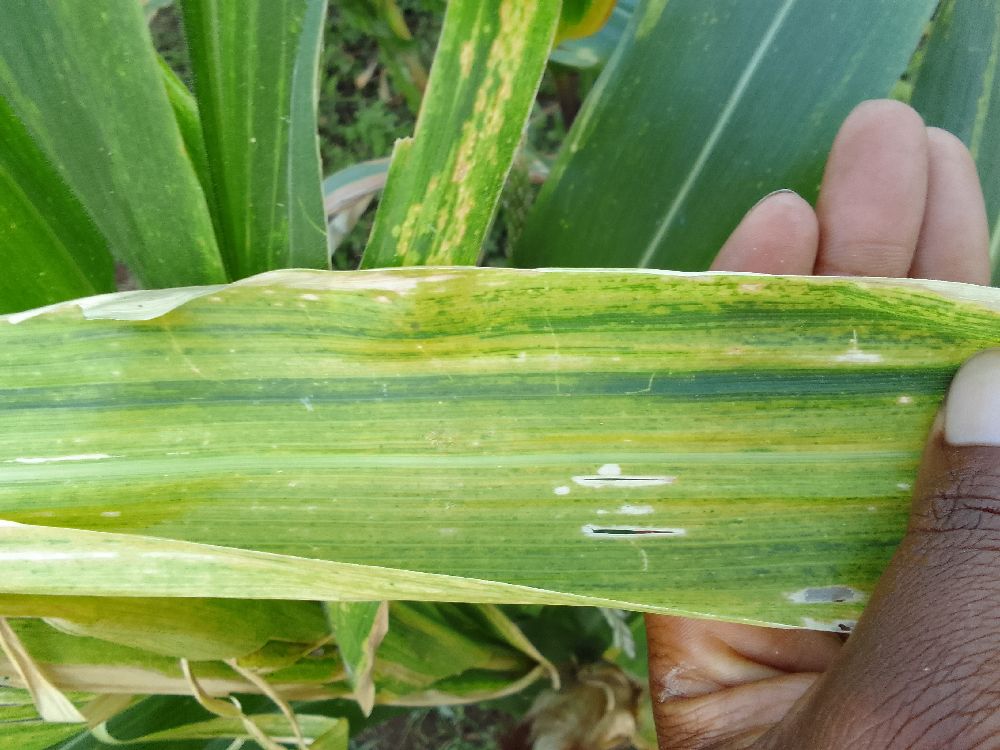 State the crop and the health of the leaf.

maize, maize lethal necrosis
